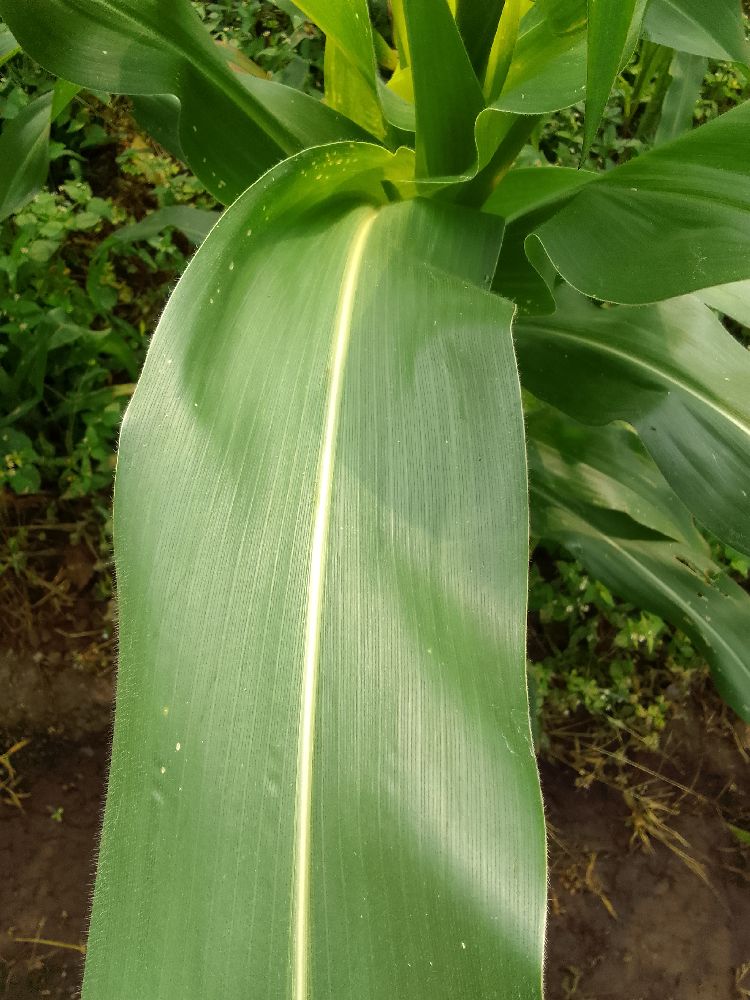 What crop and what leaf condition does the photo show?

maize, healthy
